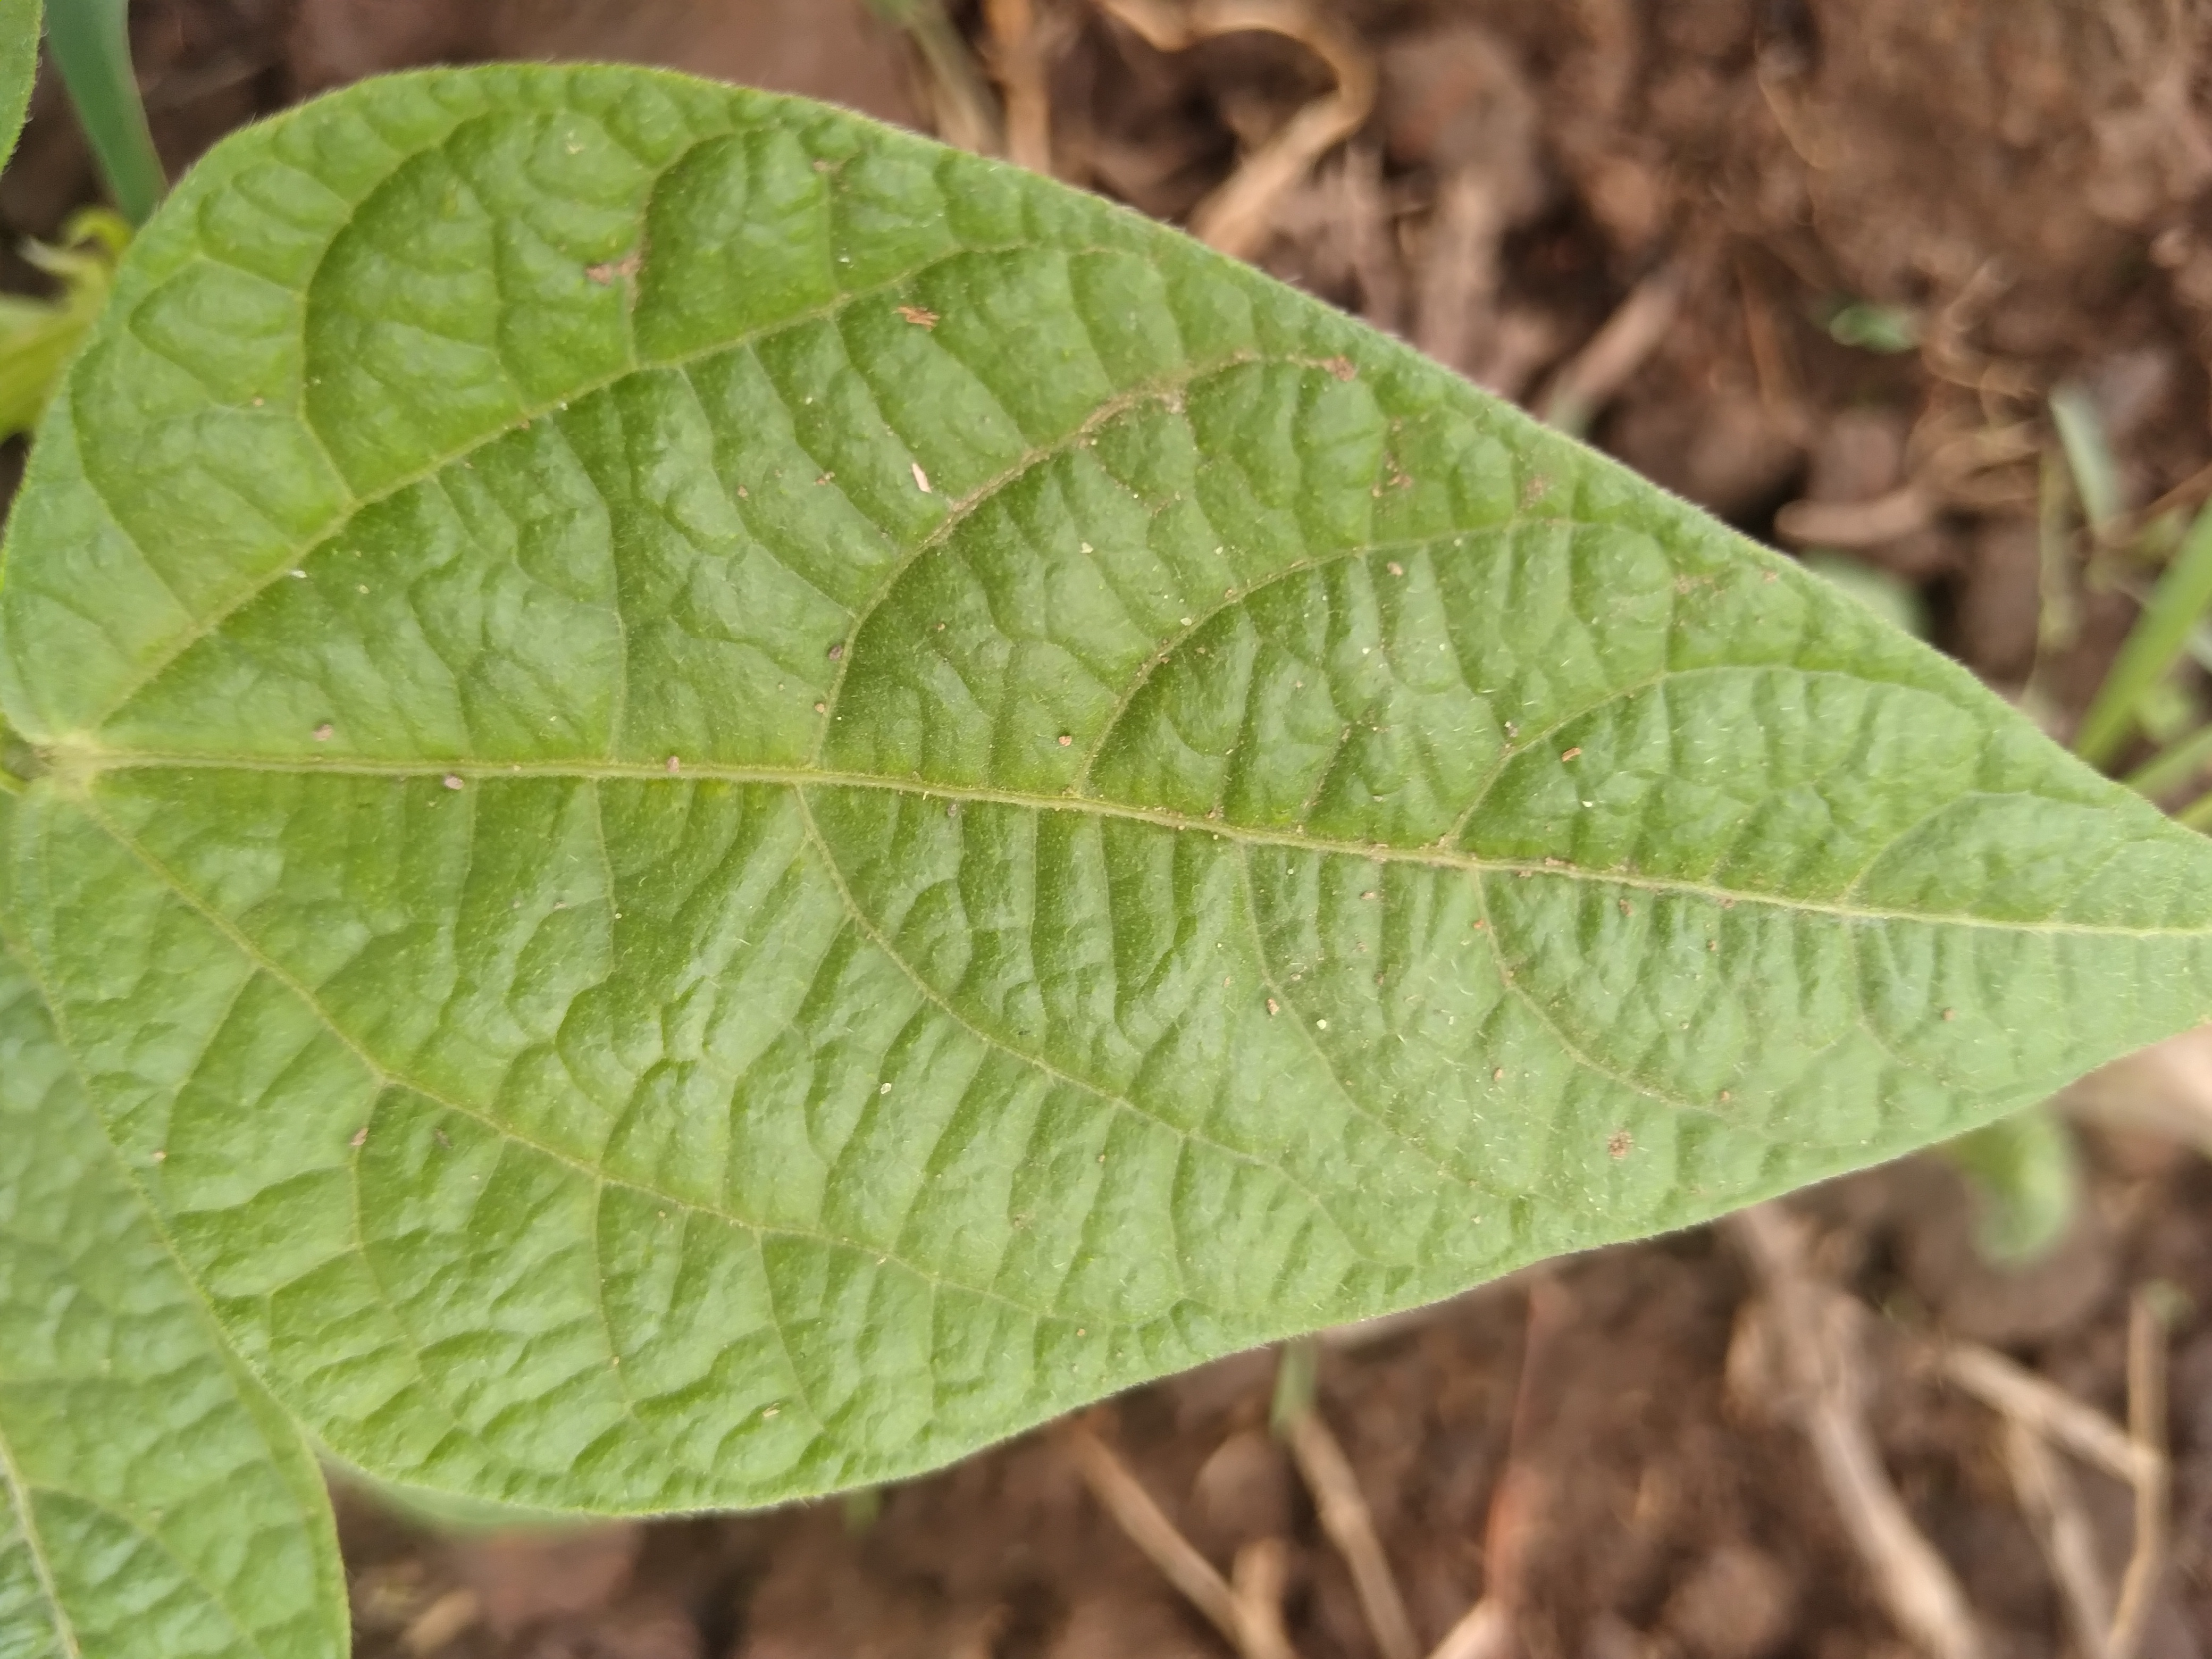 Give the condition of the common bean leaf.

healthy
